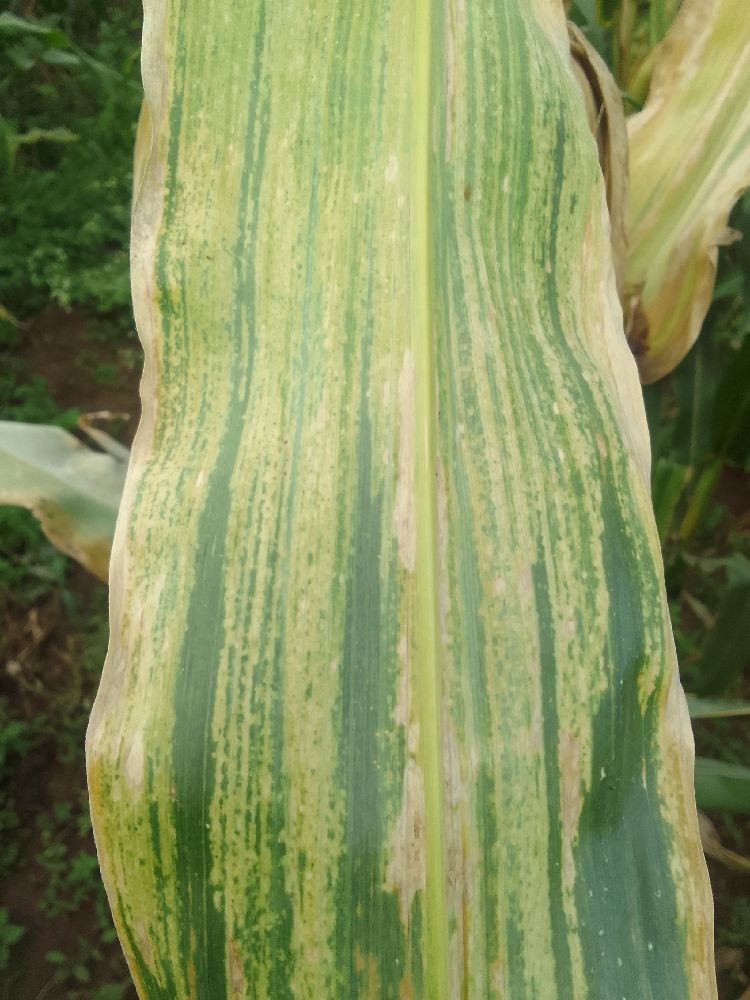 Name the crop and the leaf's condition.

maize, maize lethal necrosis
